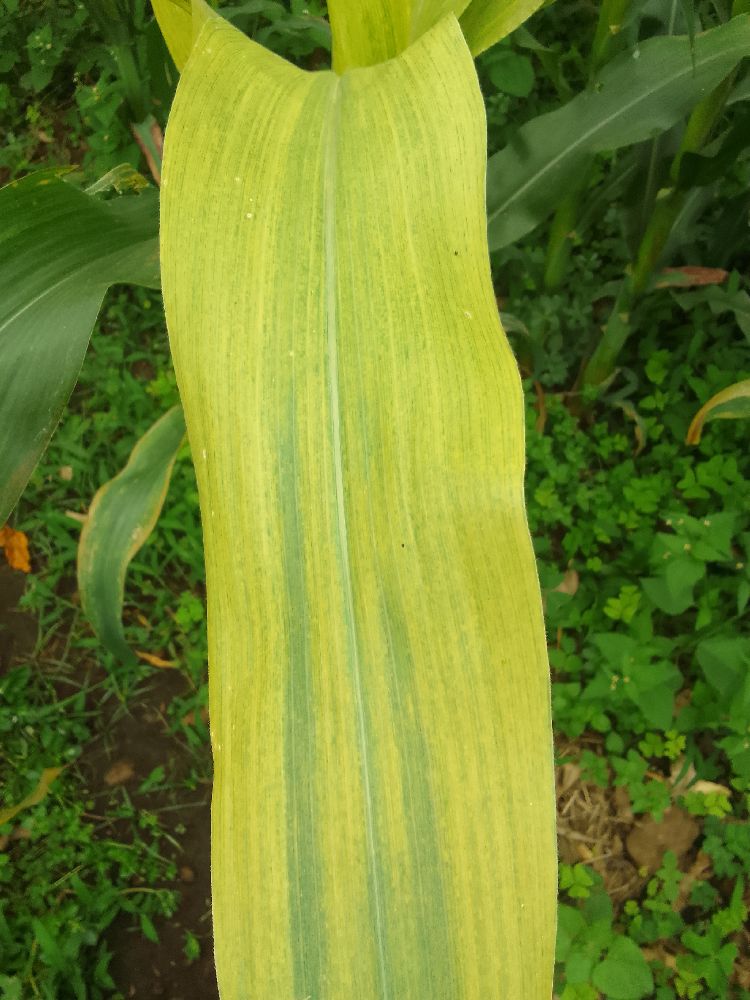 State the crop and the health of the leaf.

maize, maize lethal necrosis
